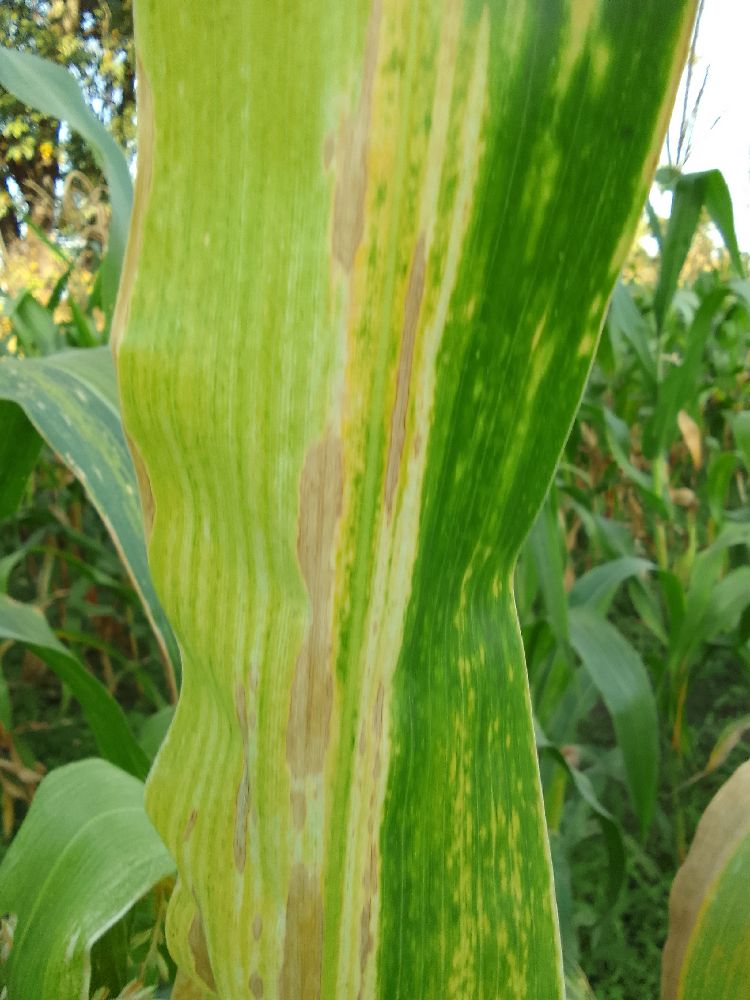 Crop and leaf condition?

maize, maize lethal necrosis
